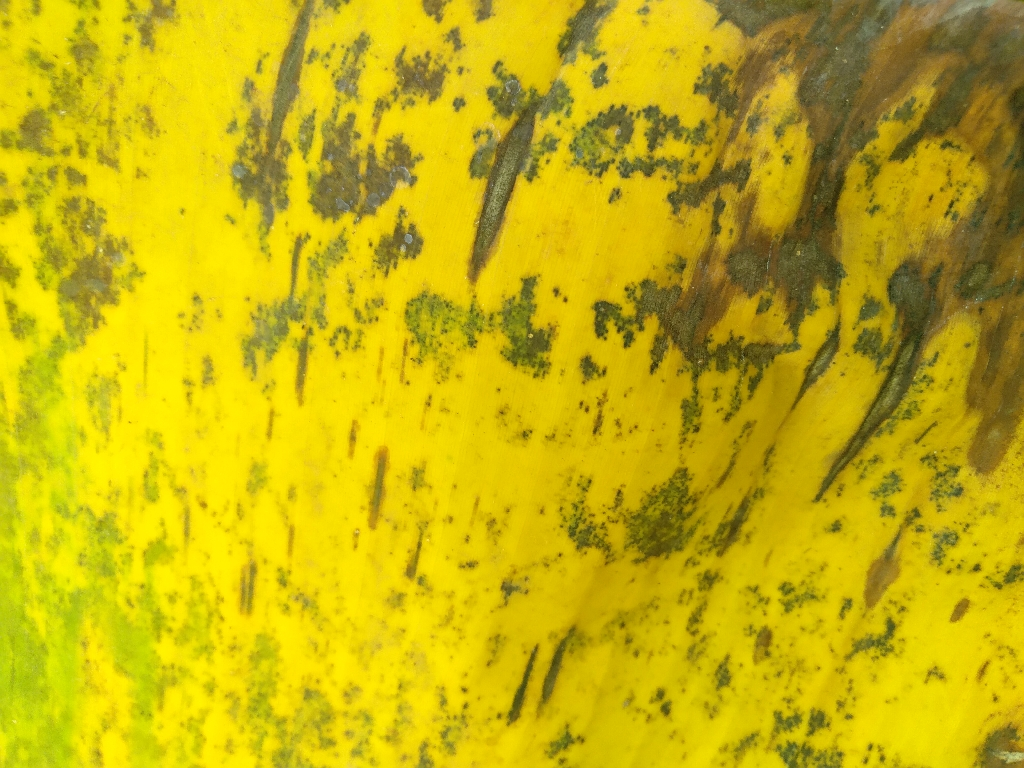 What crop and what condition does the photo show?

banana, black sigatoka
